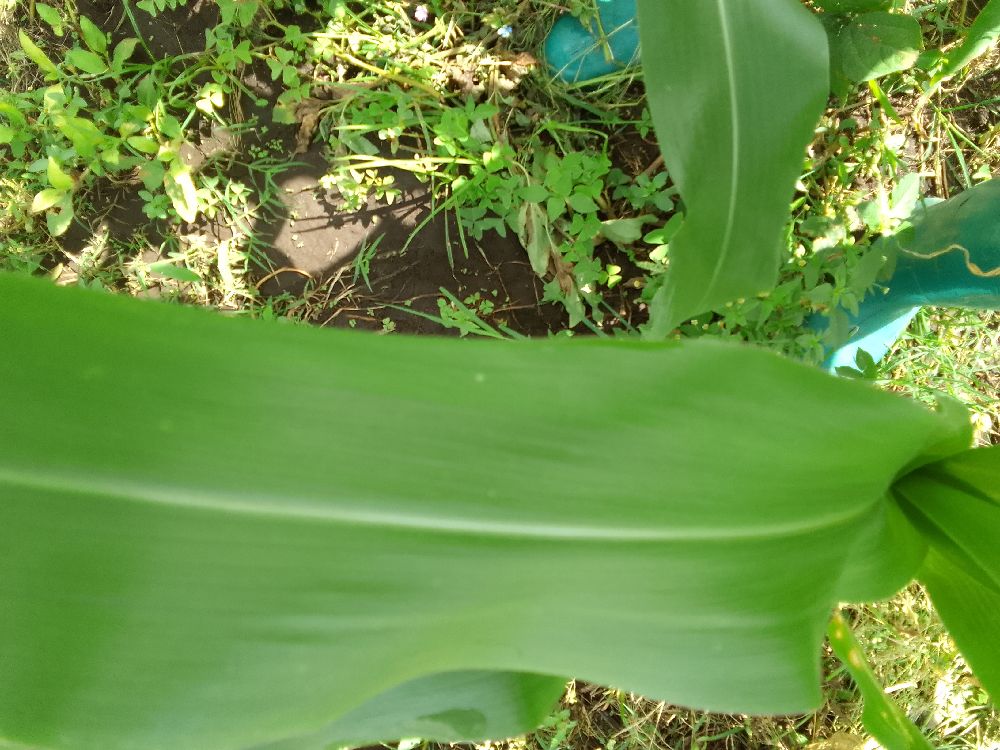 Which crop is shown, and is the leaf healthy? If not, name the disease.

maize, healthy
